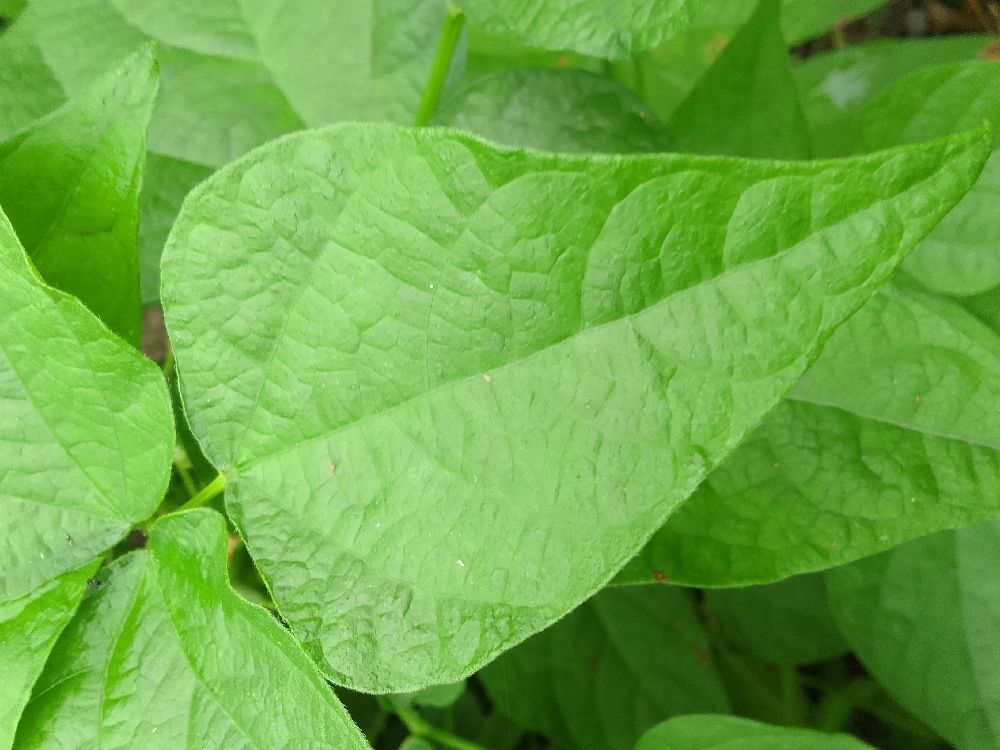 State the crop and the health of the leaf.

common bean, healthy
